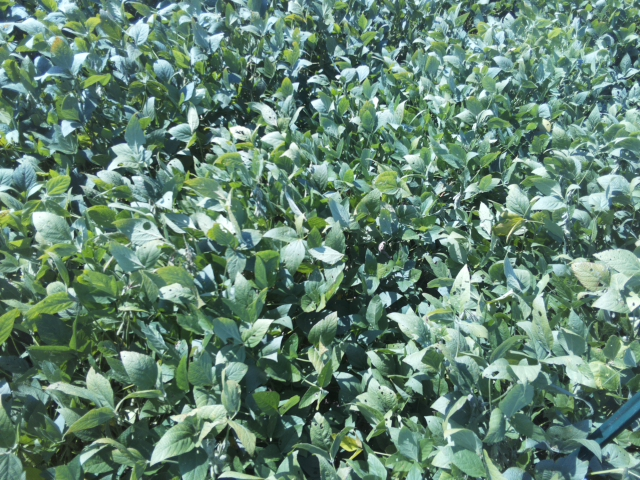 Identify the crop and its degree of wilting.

soybean, slight leaflet or petiole turgor loss in upper canopy
